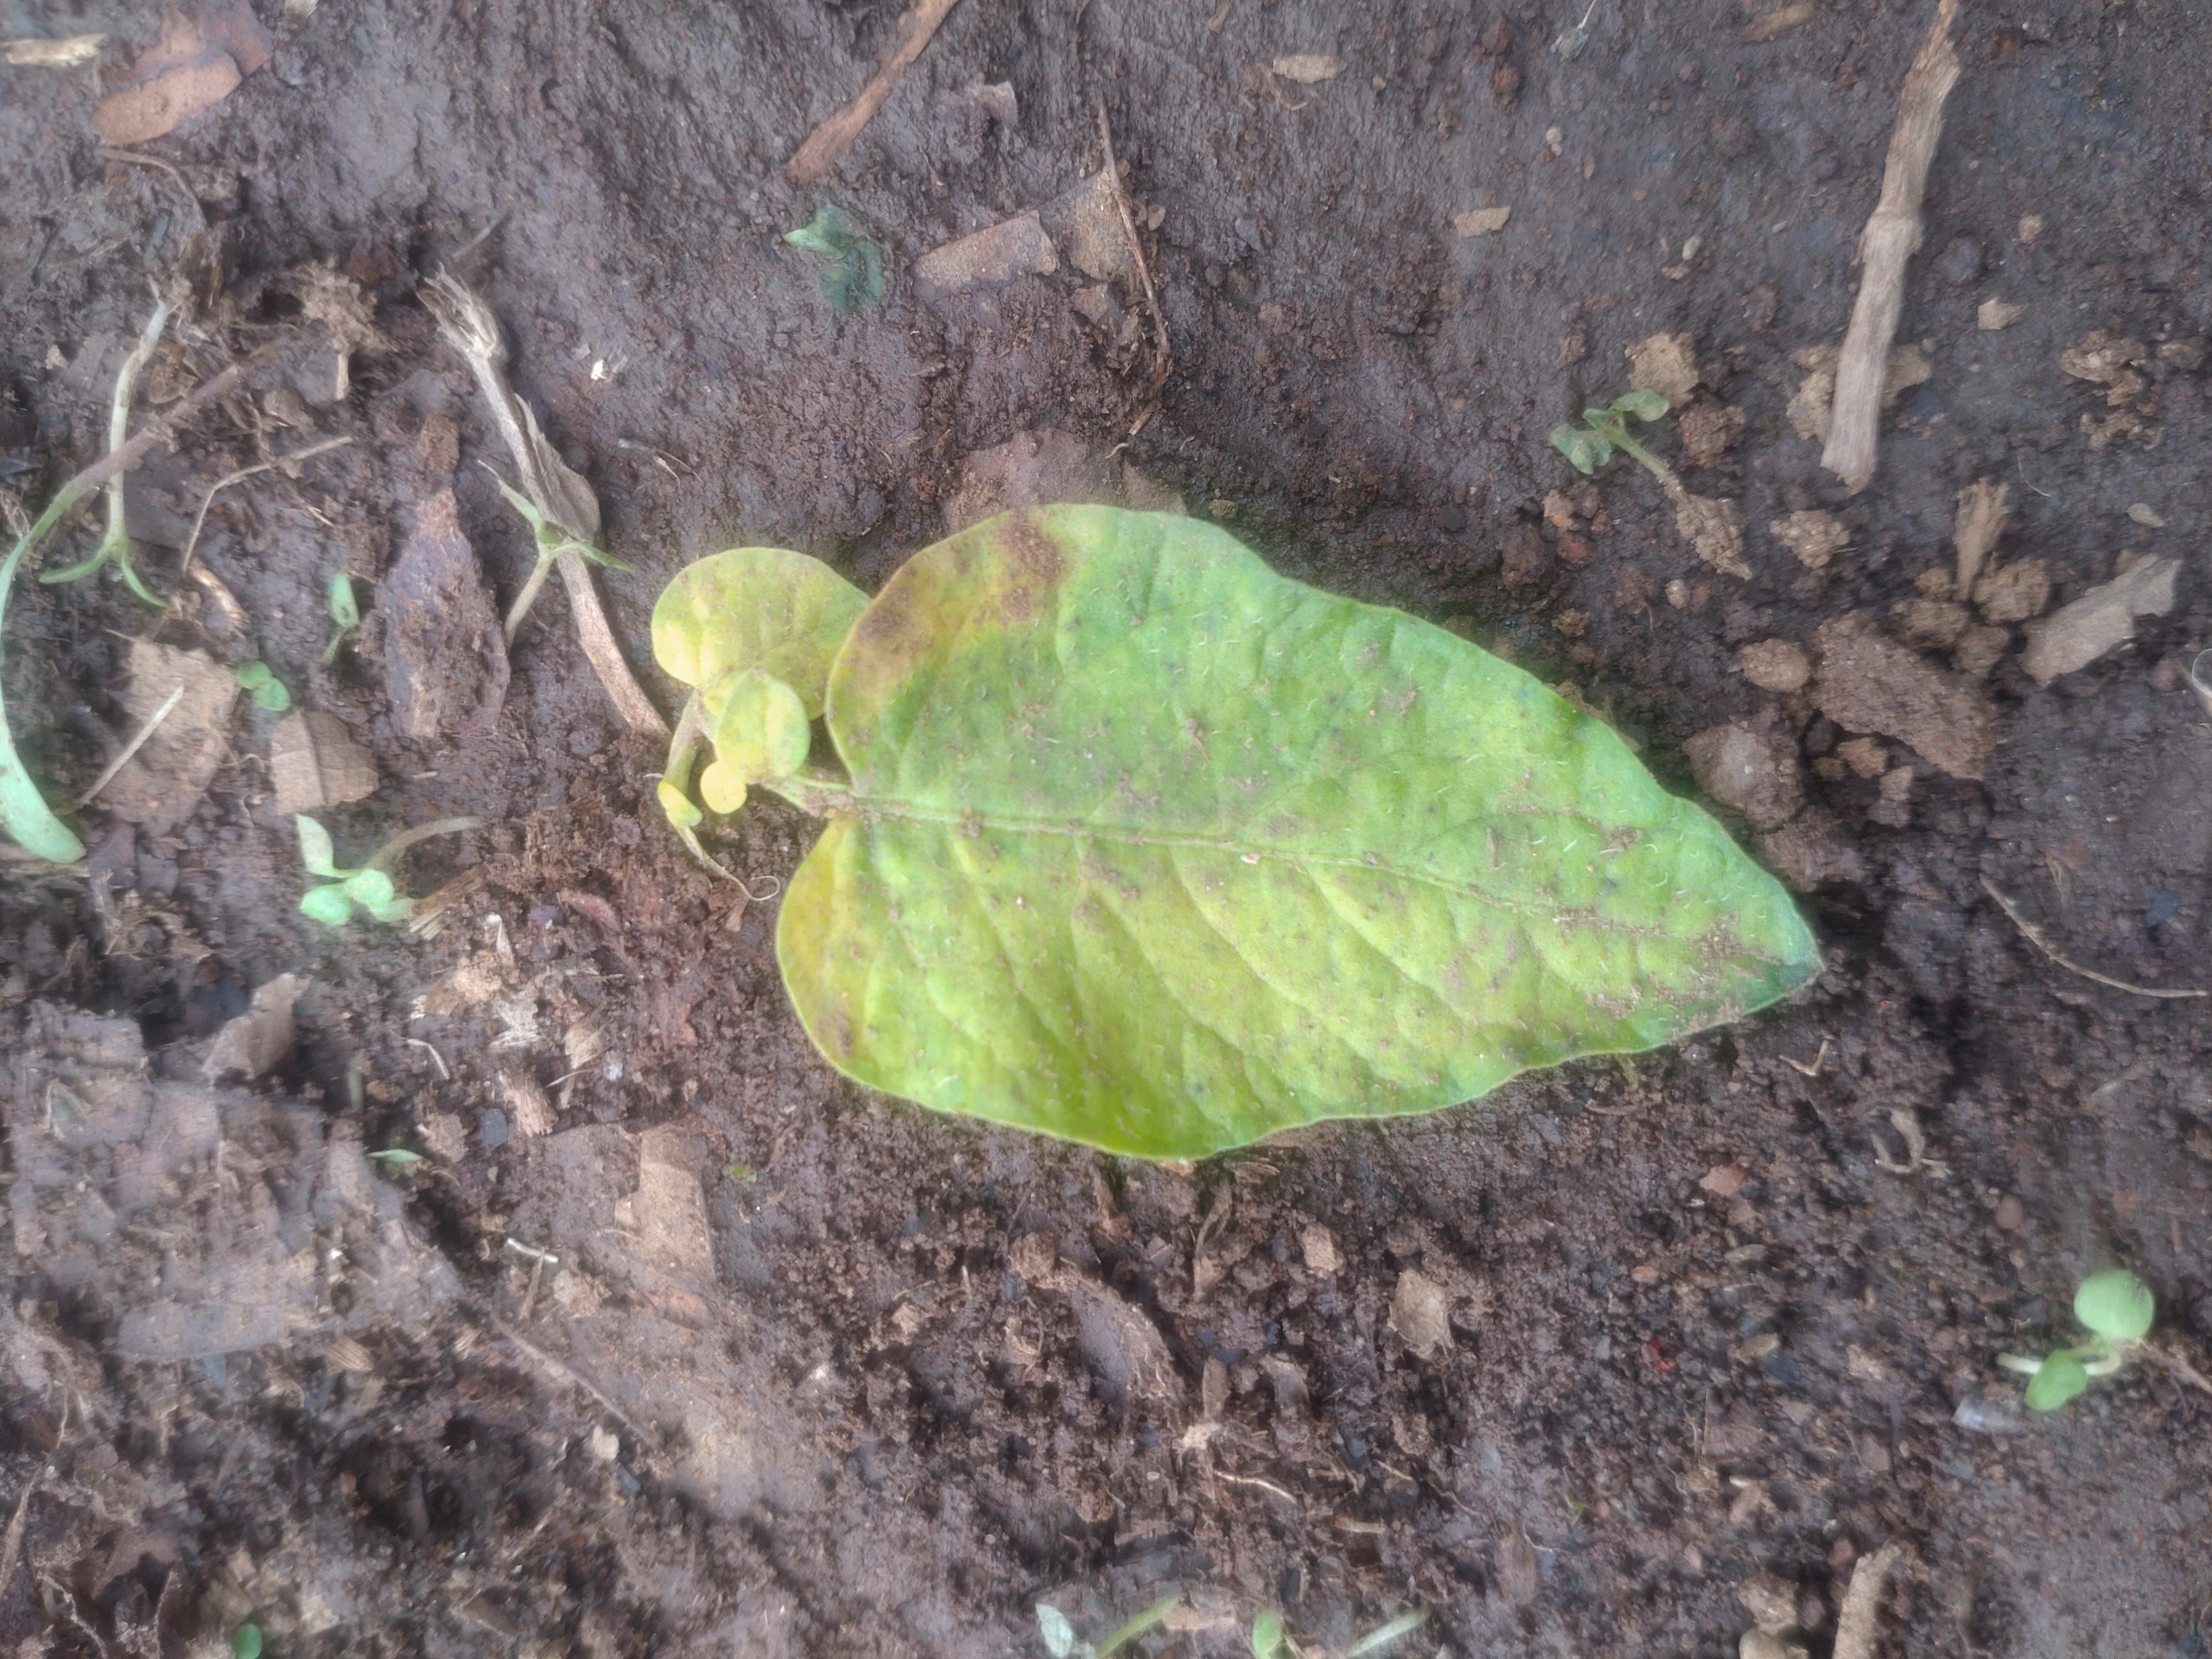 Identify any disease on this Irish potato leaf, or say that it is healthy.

late blight
